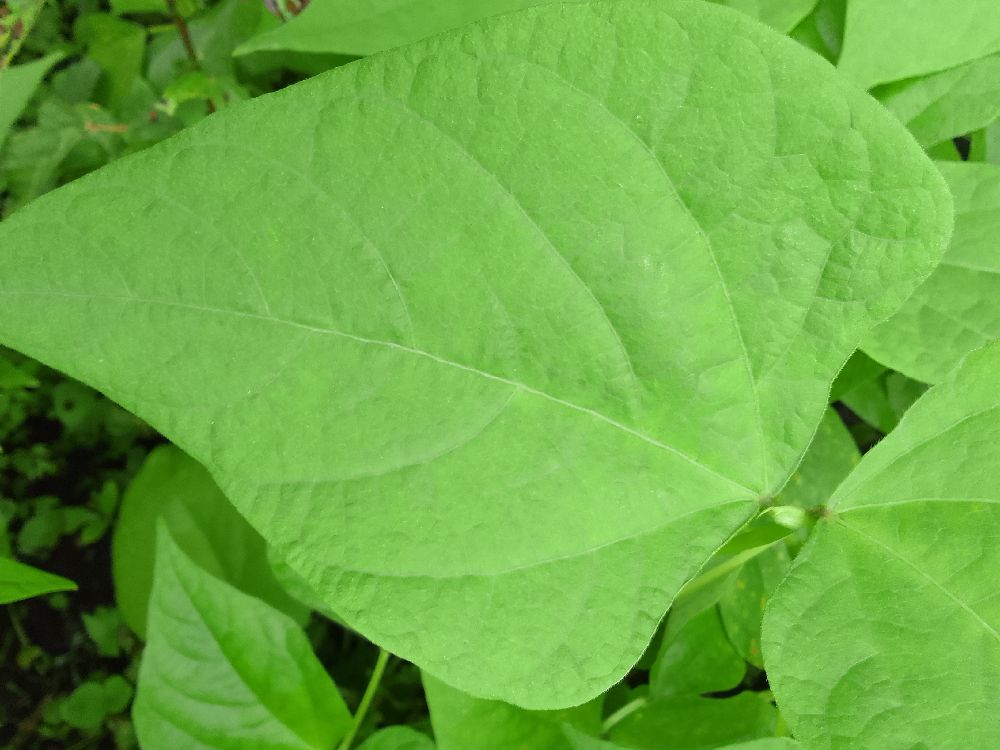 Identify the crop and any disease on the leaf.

common bean, healthy
